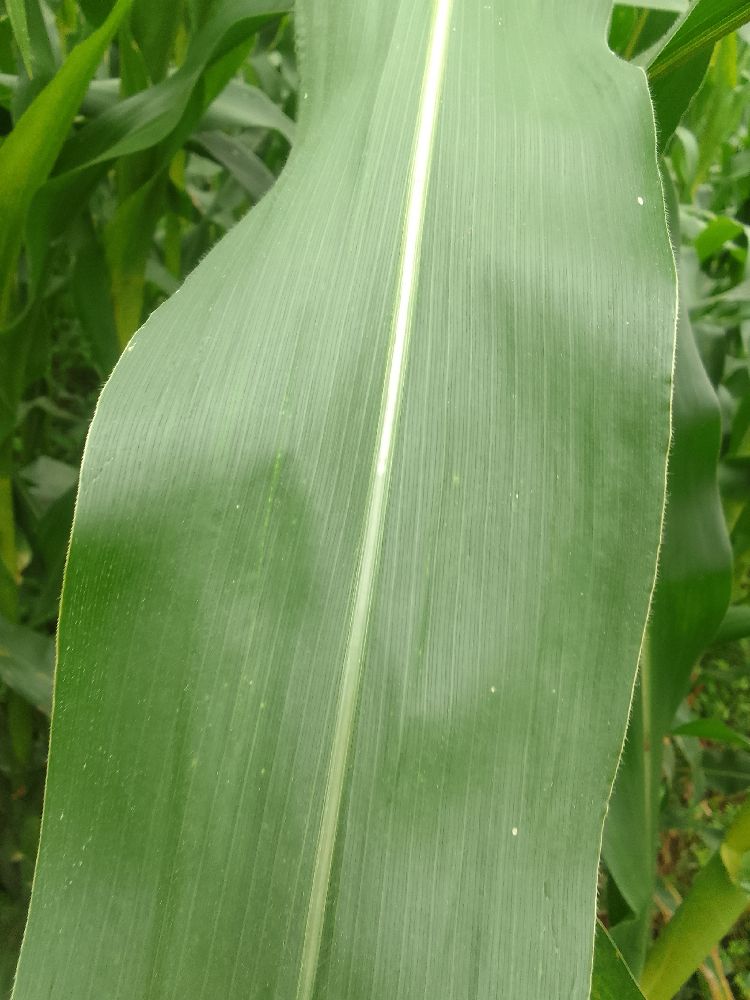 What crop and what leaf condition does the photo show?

maize, healthy
